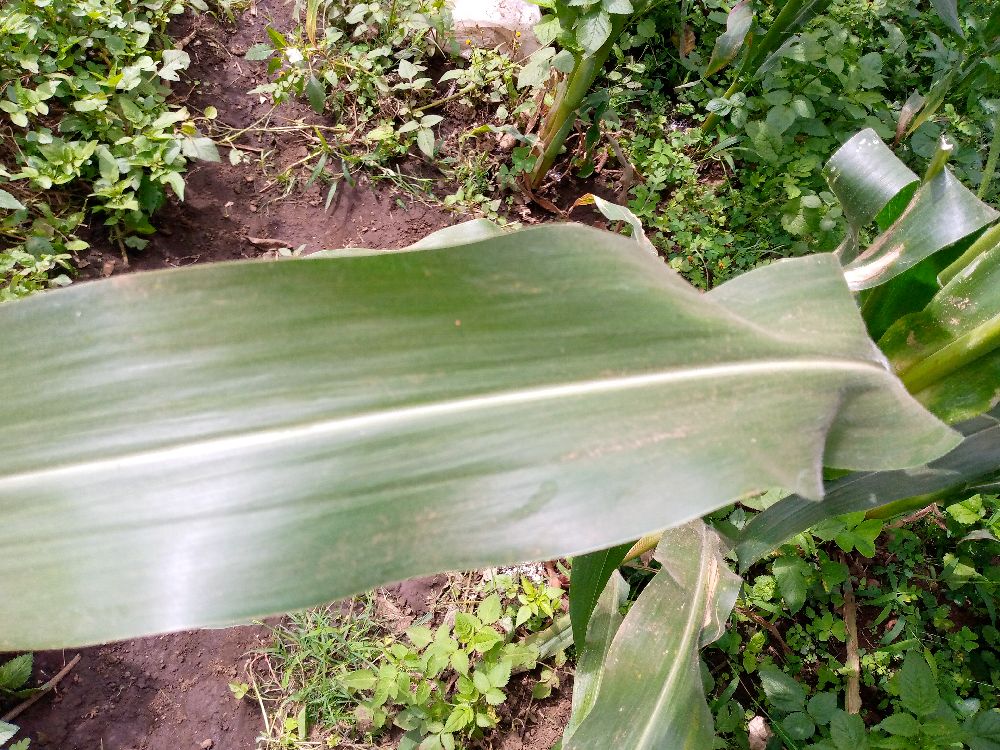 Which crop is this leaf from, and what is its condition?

maize, healthy
